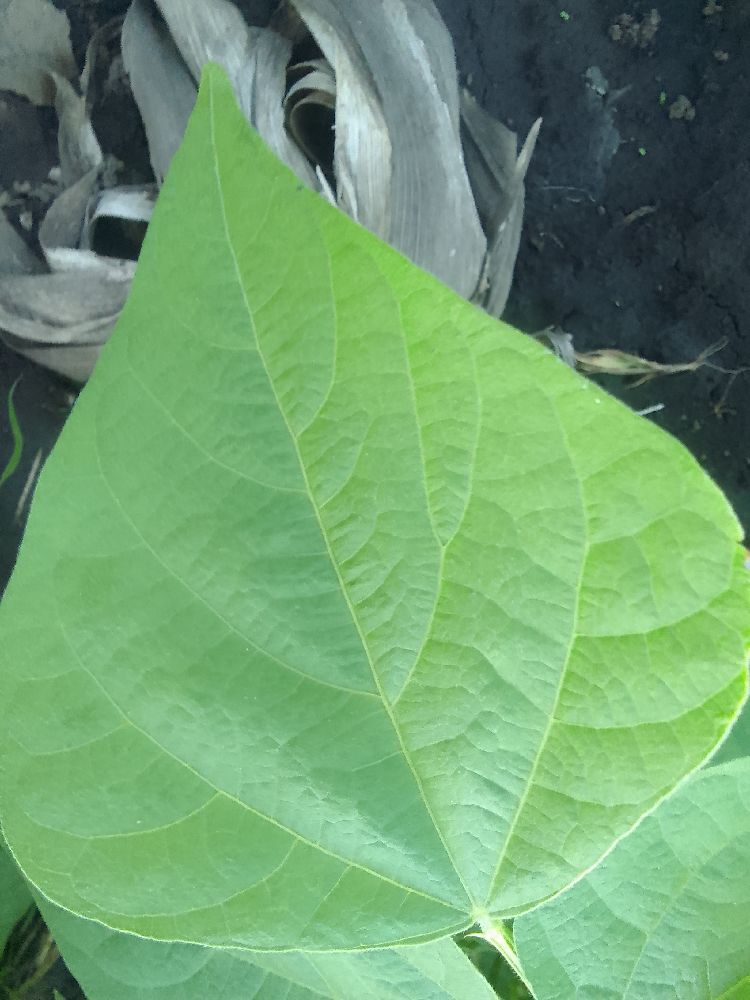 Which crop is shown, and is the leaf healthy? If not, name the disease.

common bean, healthy
